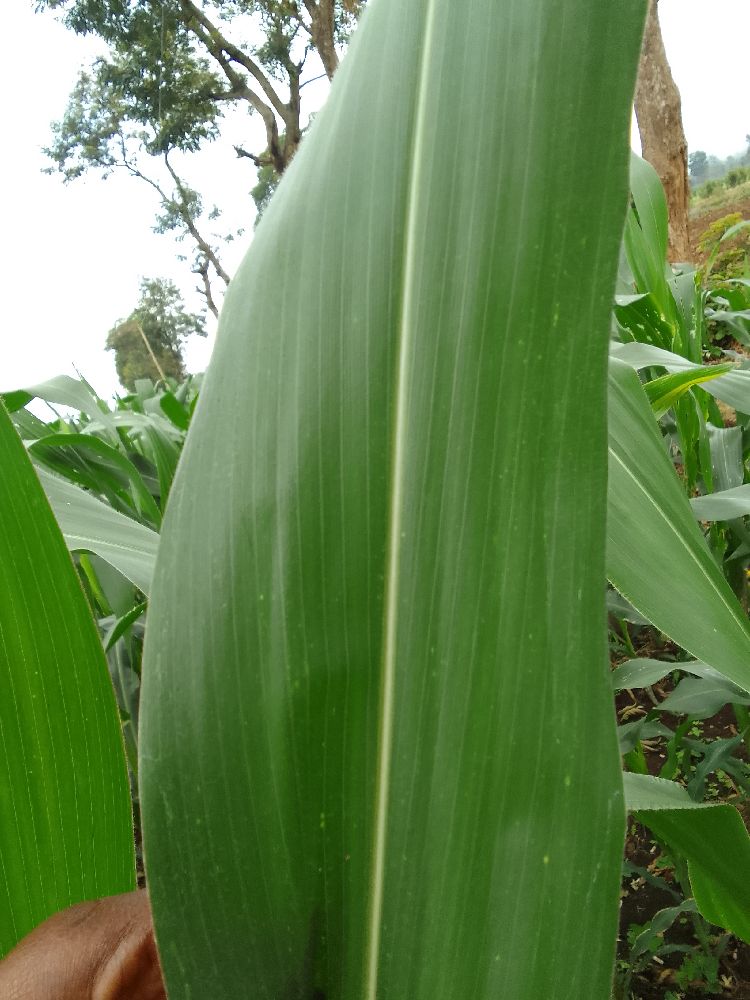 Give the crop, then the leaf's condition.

maize, healthy
